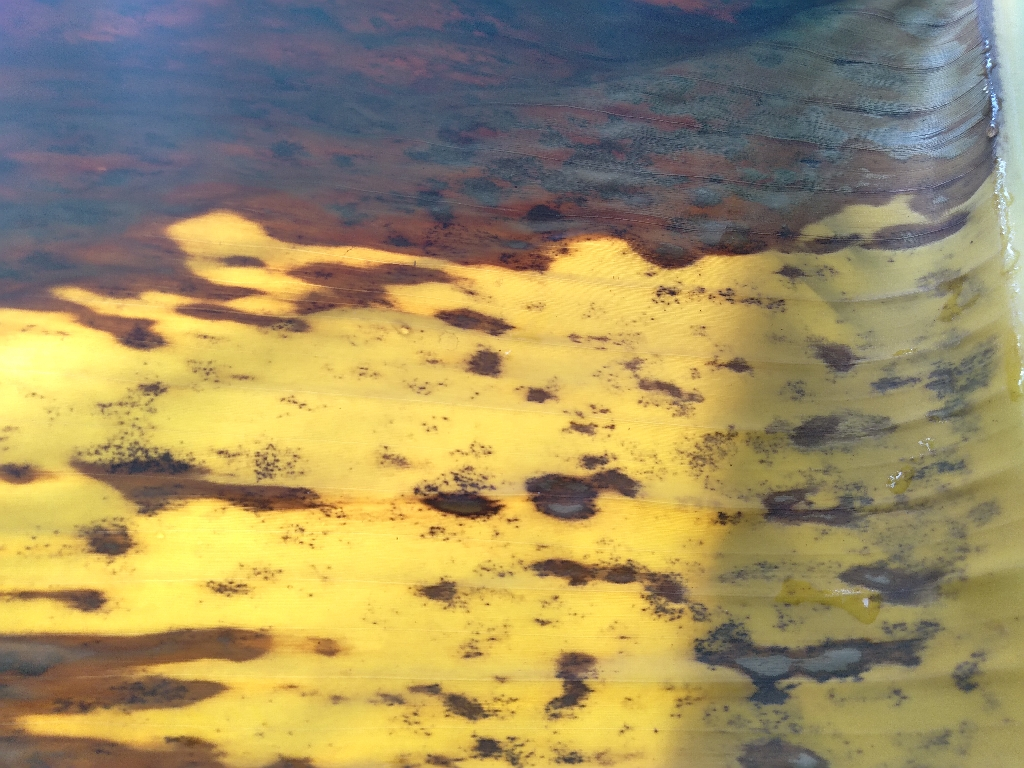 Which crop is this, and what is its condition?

banana, black sigatoka
